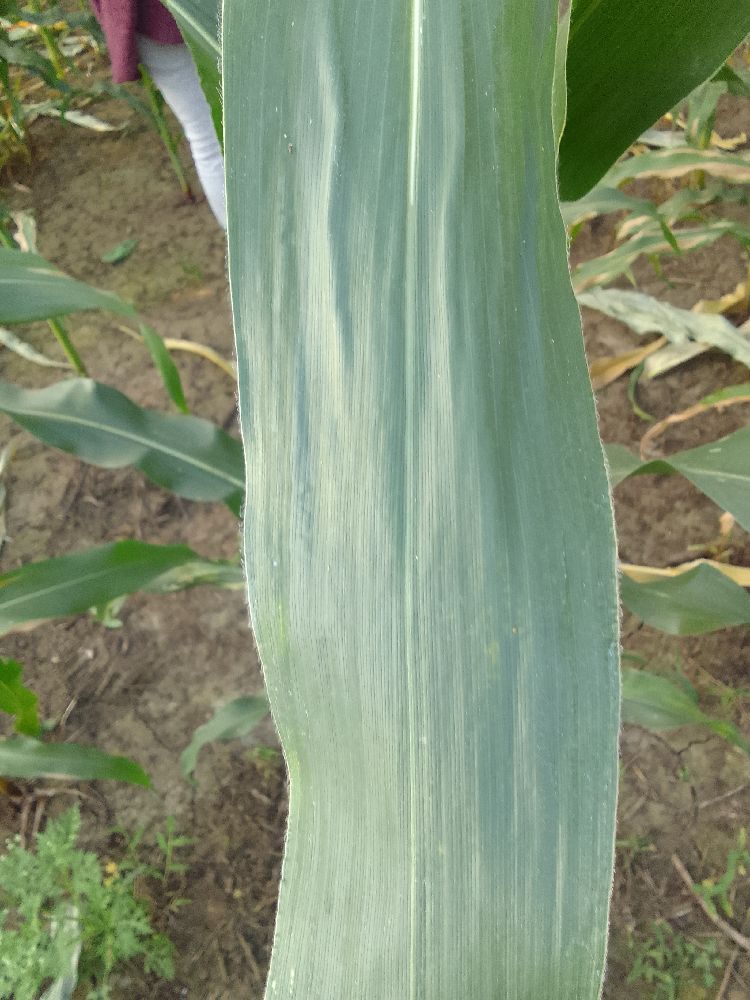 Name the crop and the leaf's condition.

maize, healthy
